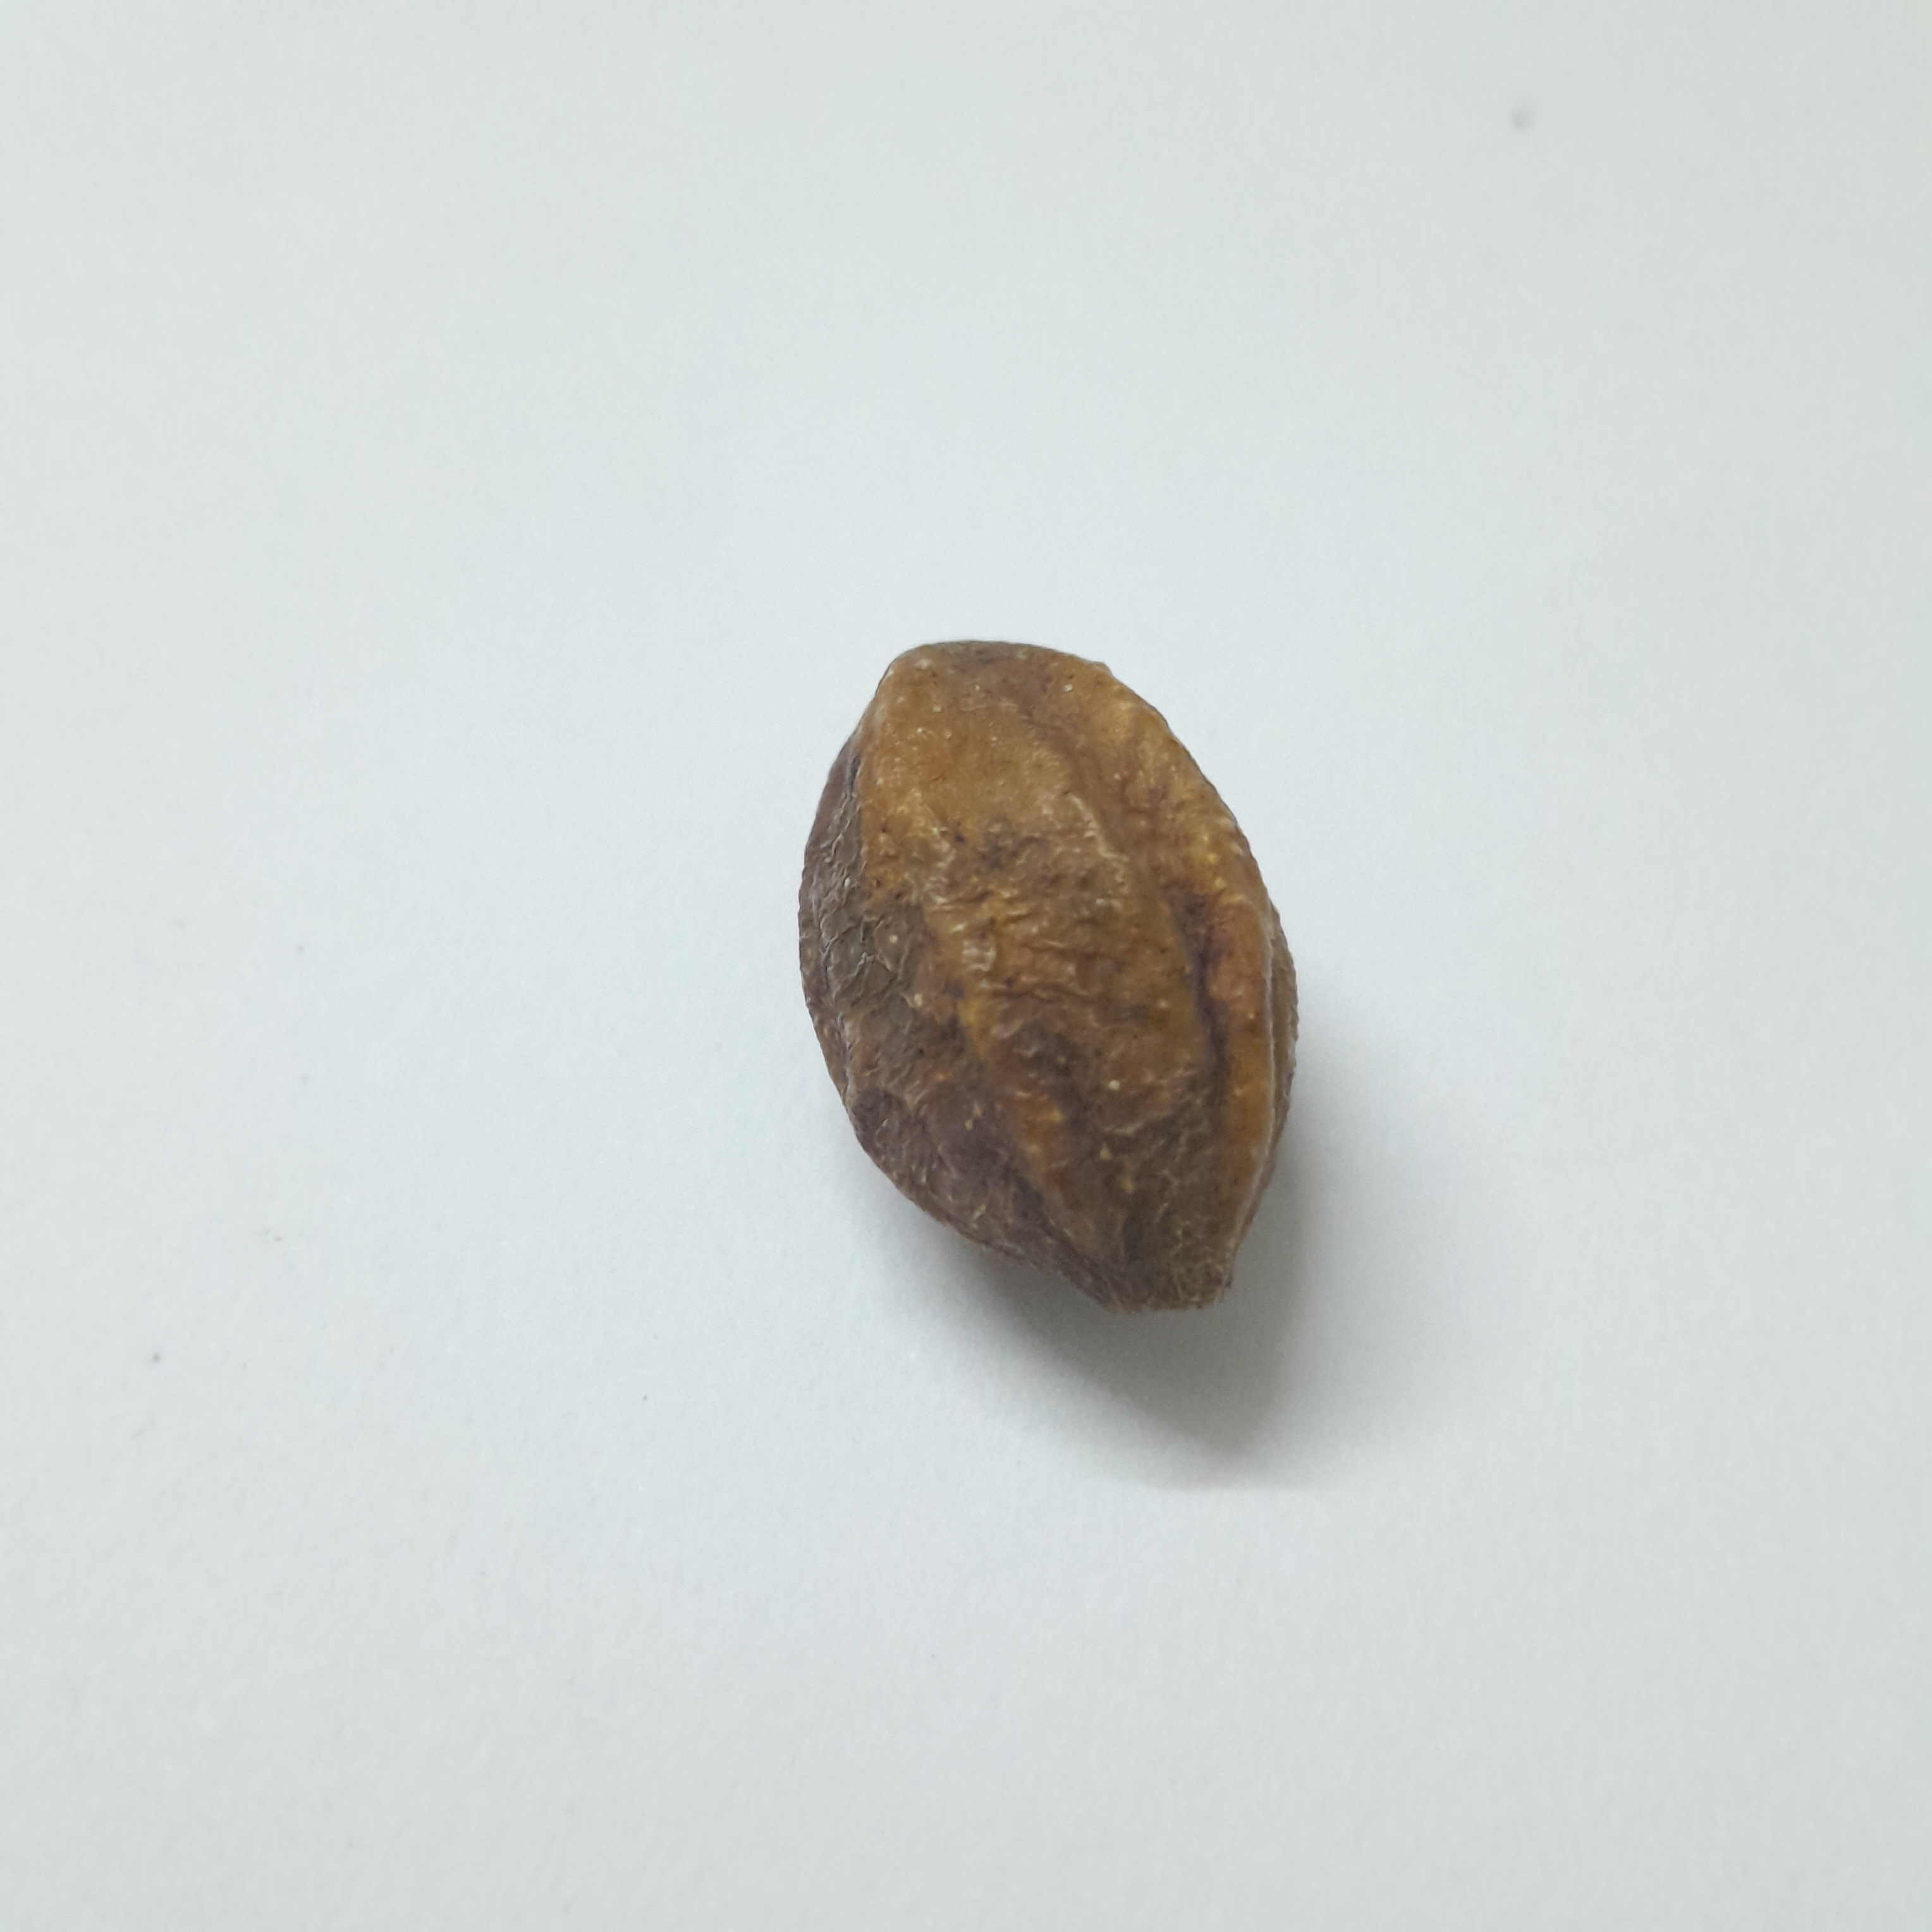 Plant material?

hirdaa
